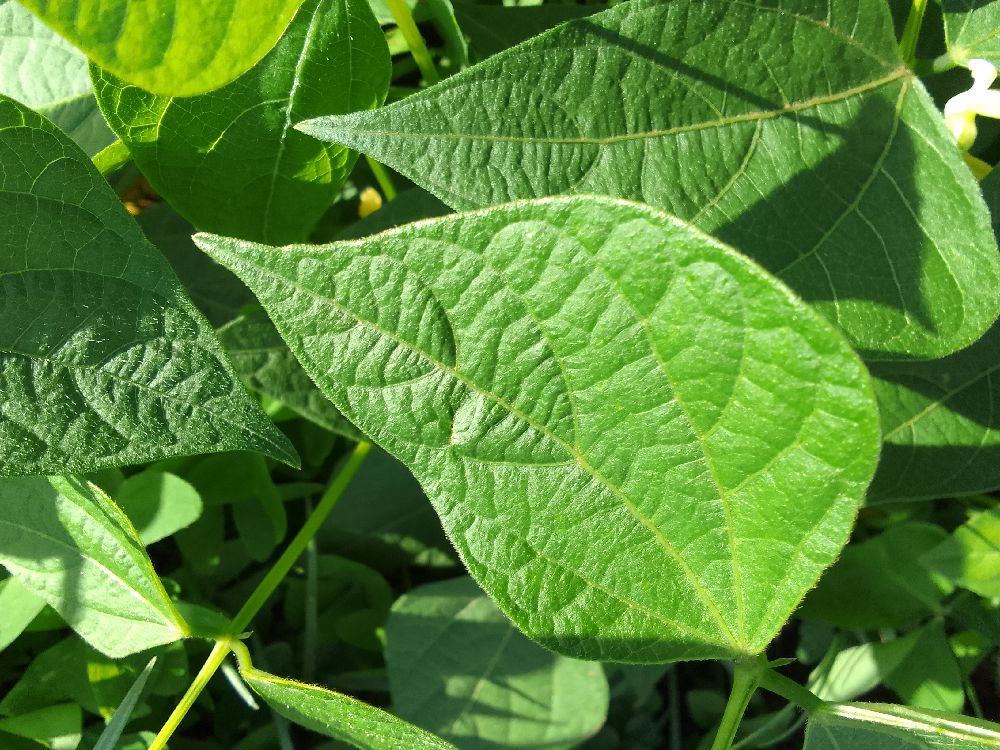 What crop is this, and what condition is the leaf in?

common bean, healthy
